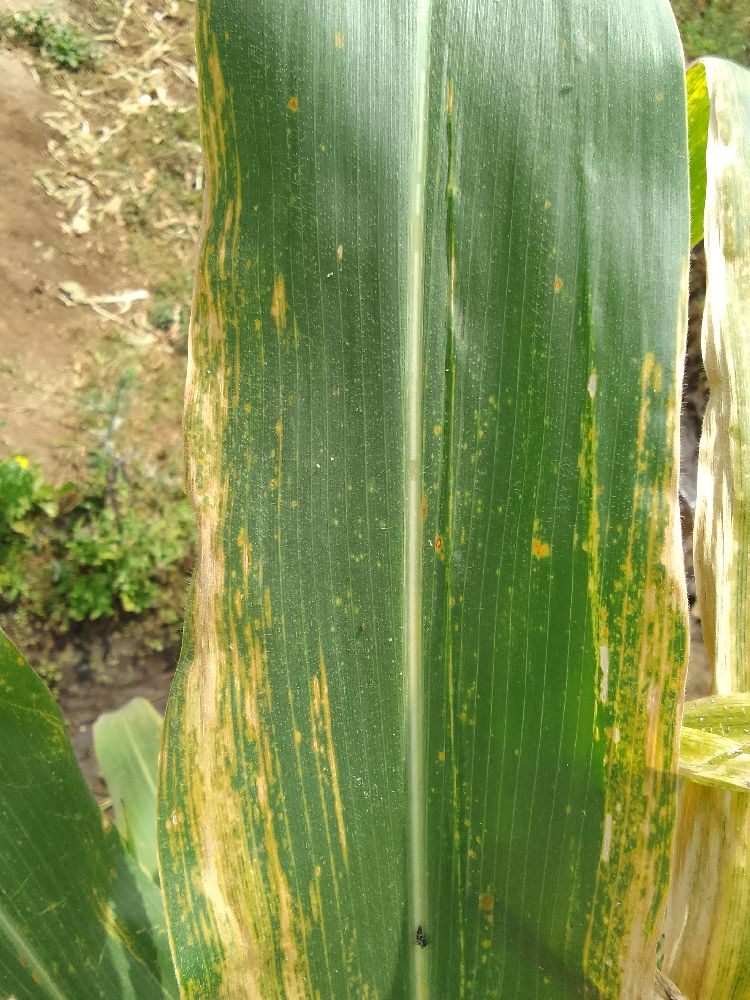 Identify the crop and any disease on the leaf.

maize, maize lethal necrosis
